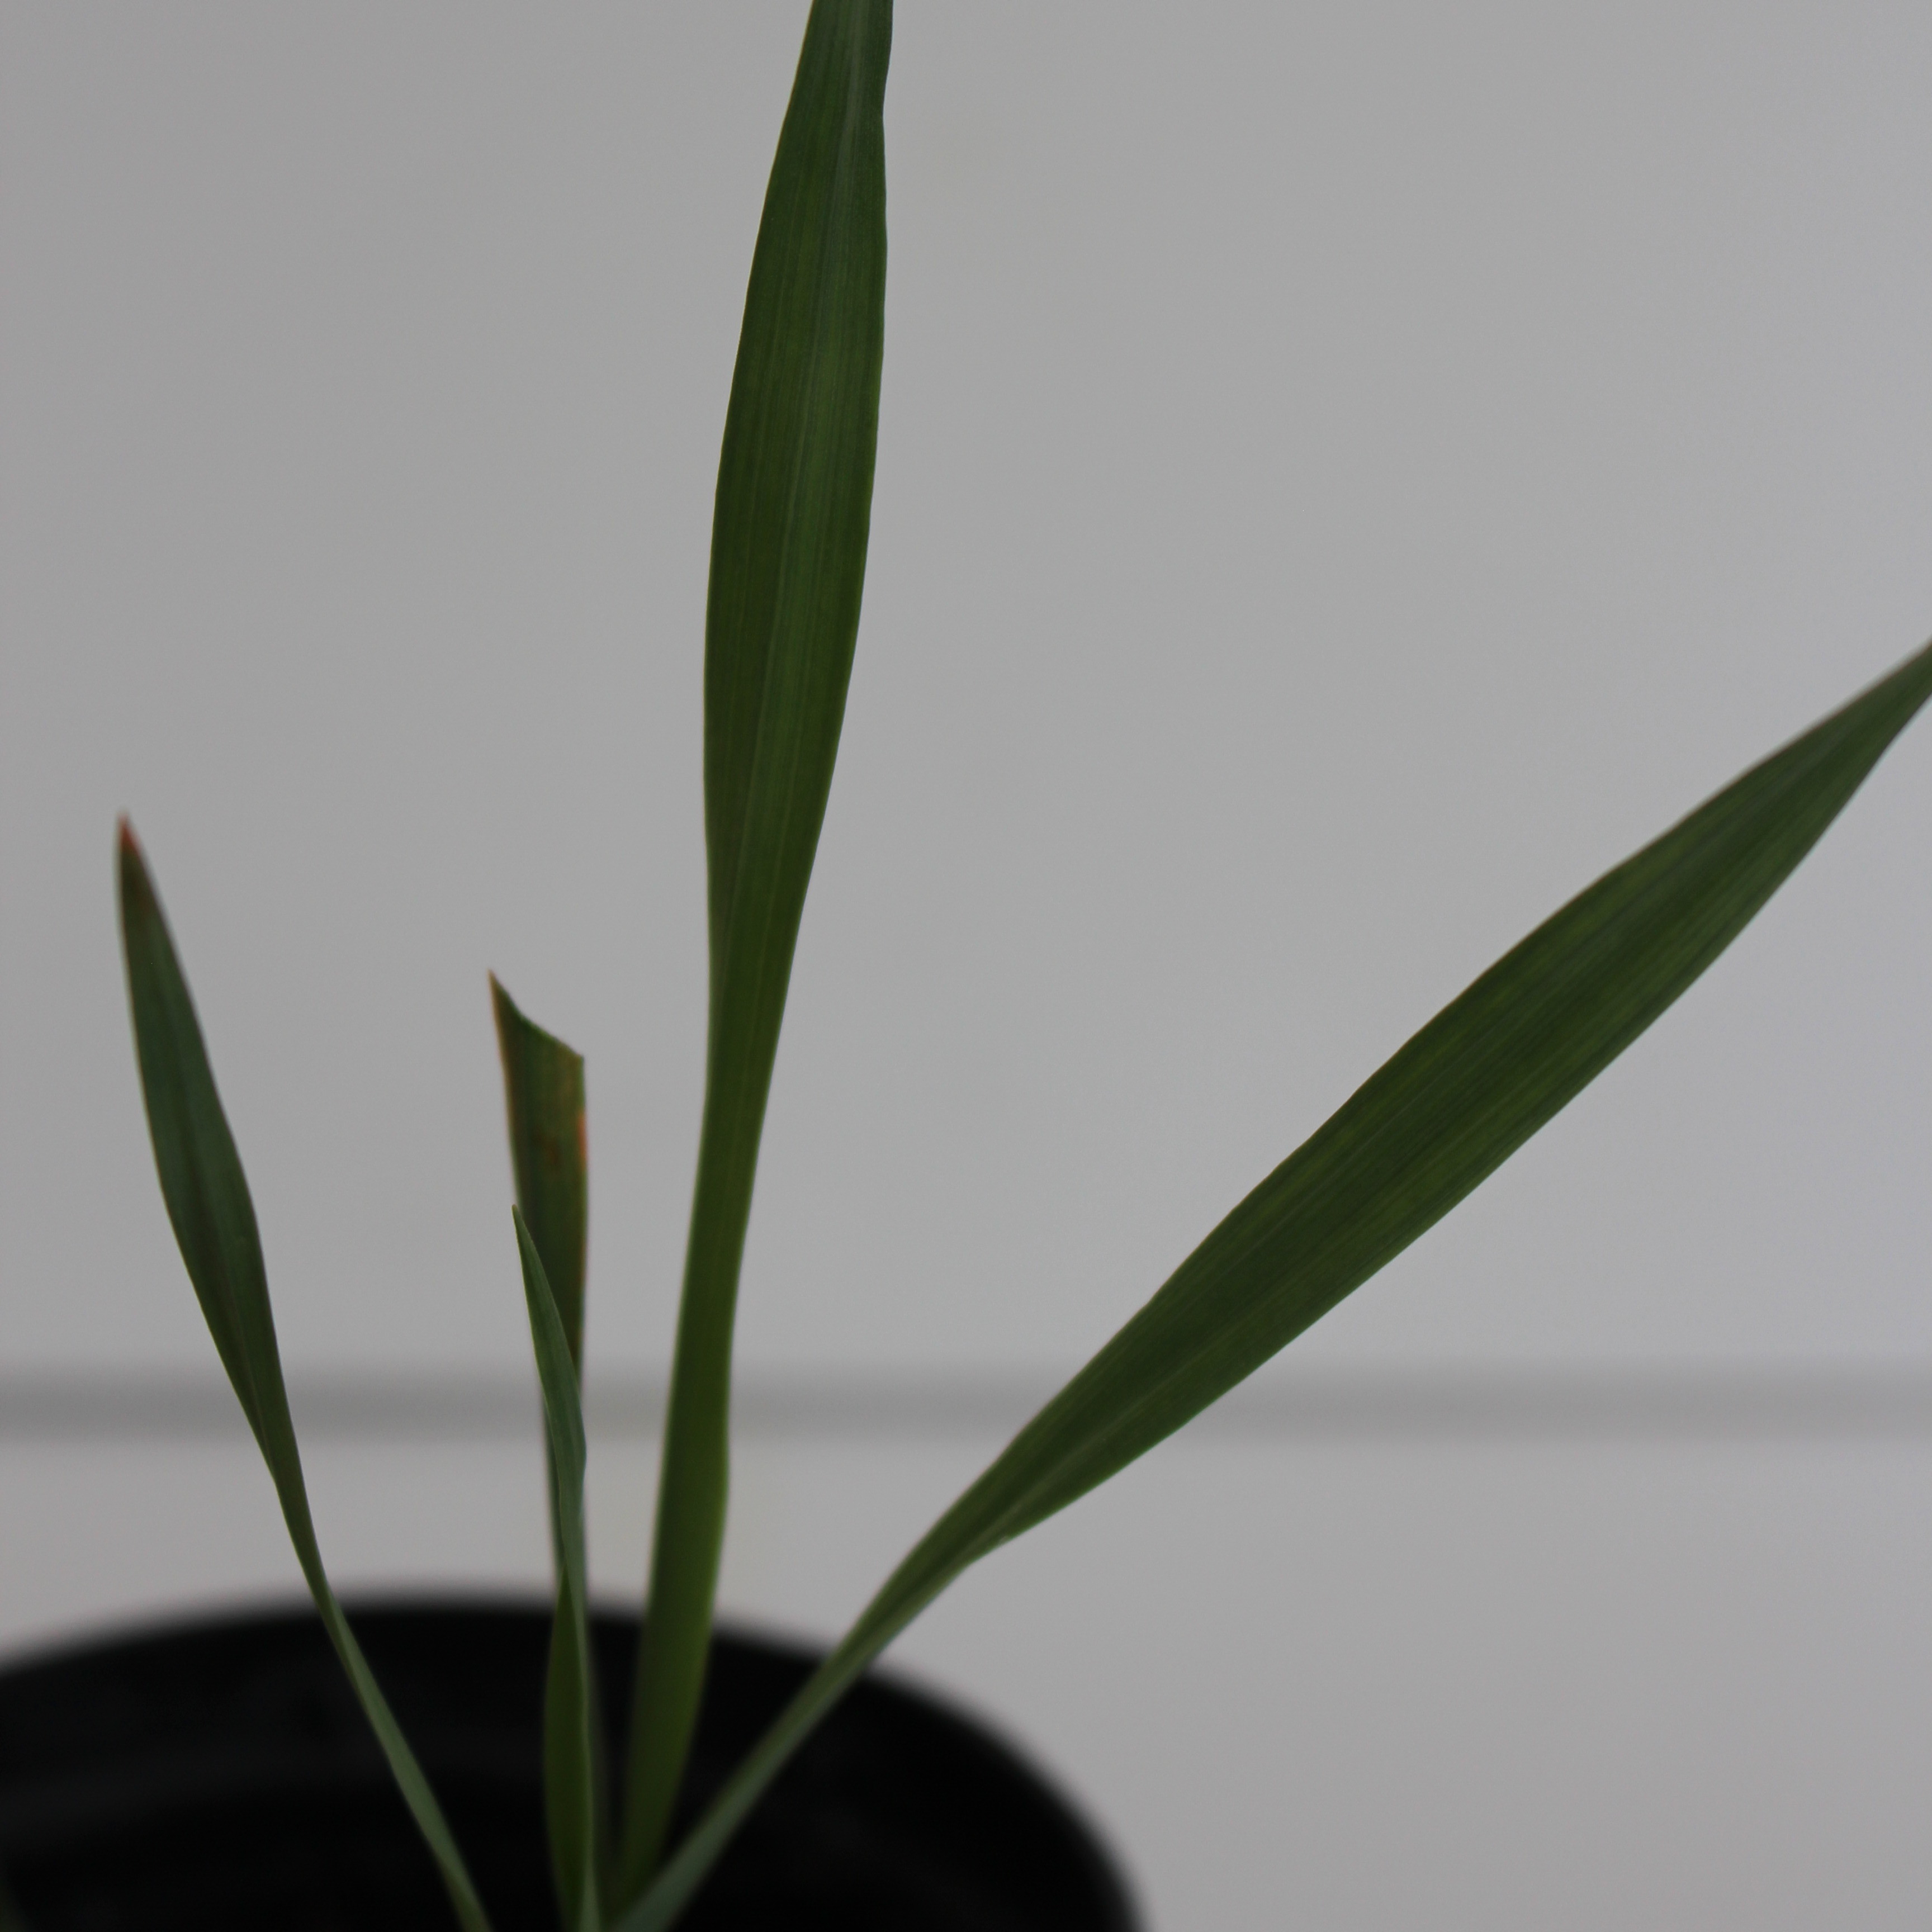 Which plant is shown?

Avena sterilis
